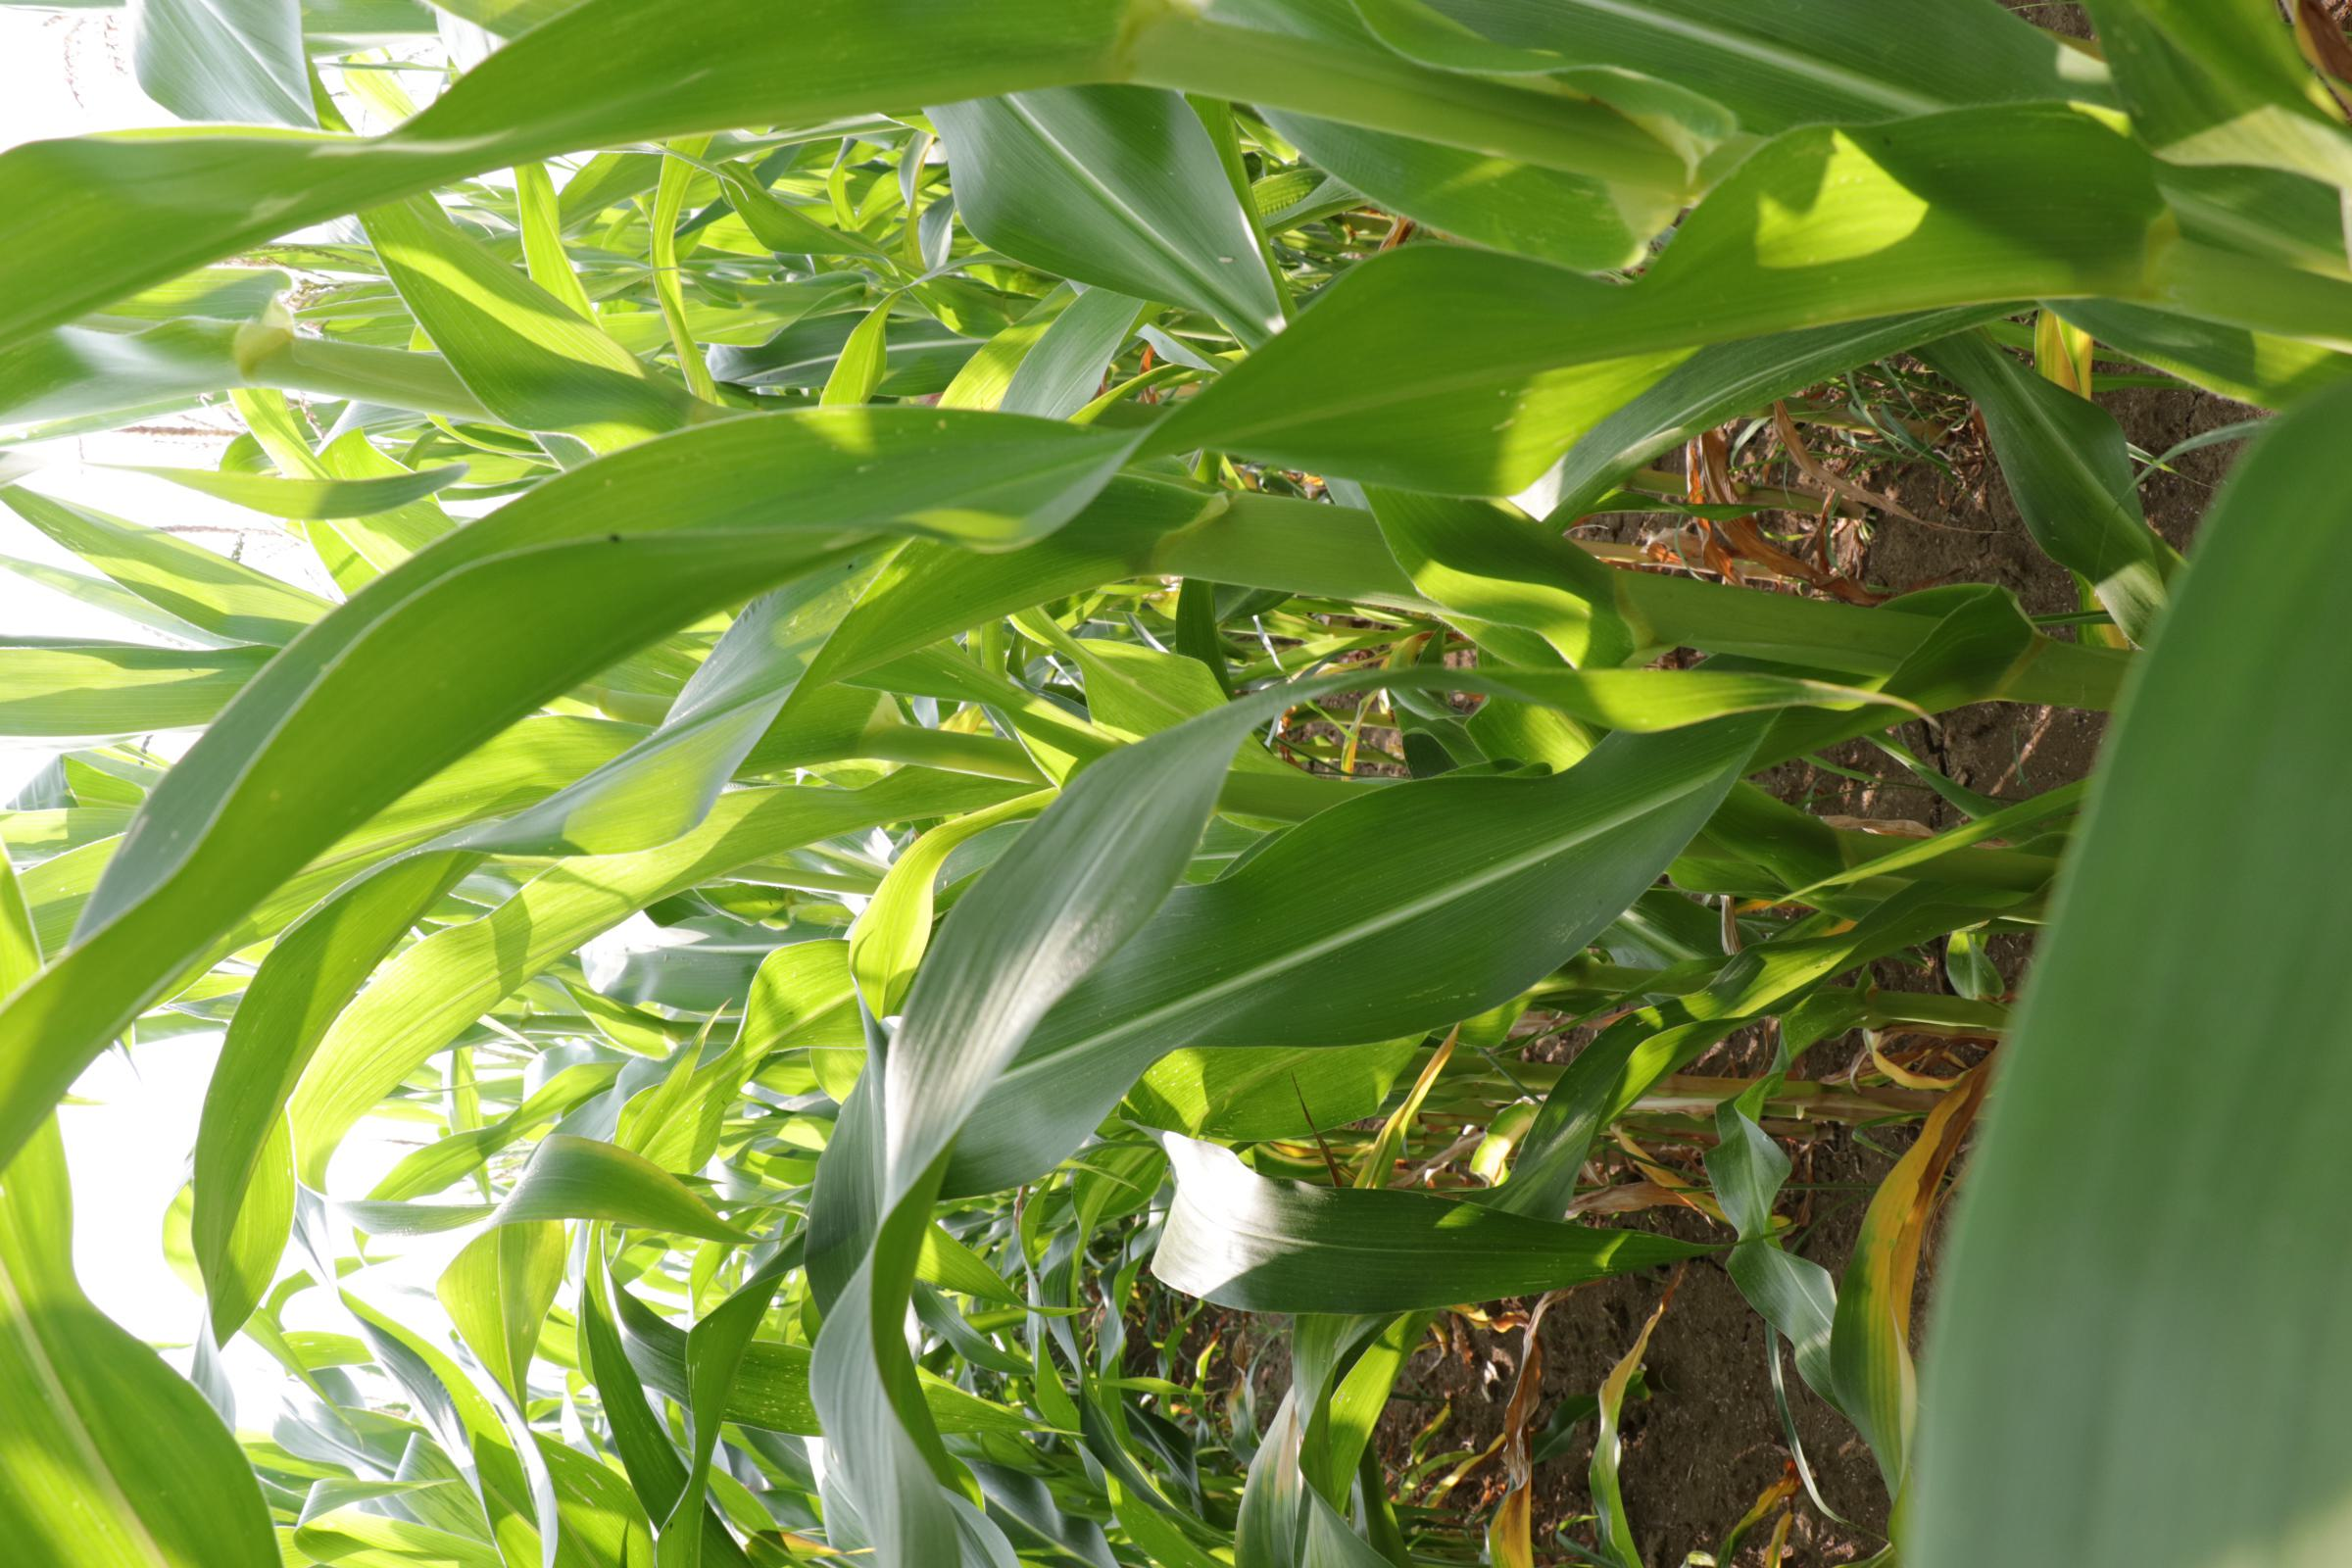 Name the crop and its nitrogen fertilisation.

maize, full nitrogen fertilisation
